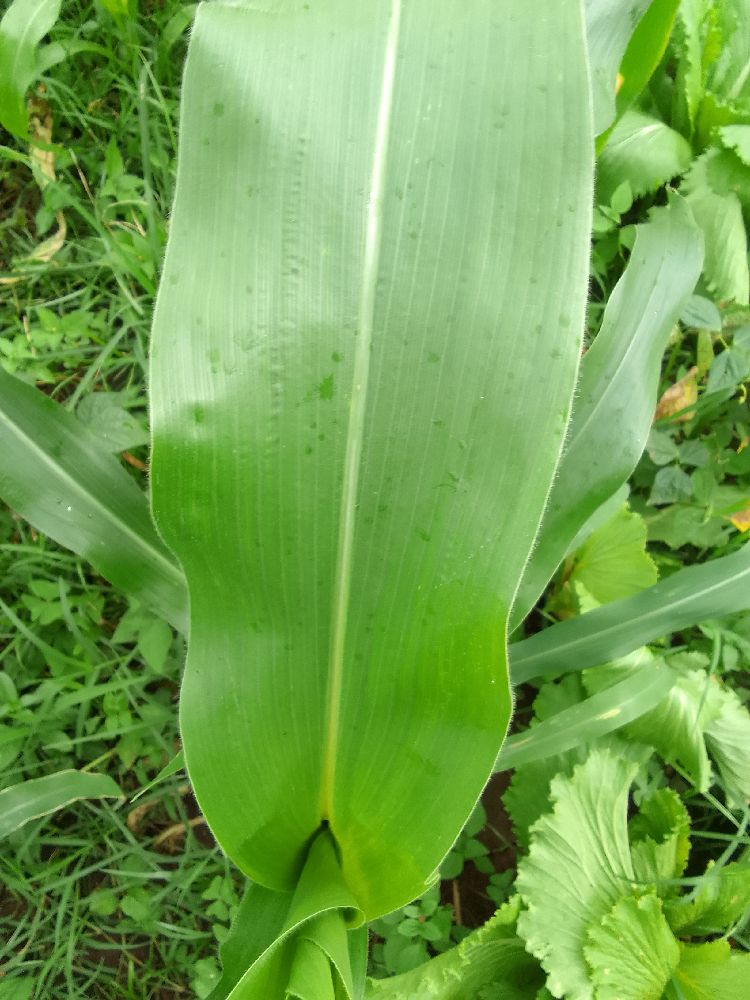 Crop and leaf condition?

maize, healthy
